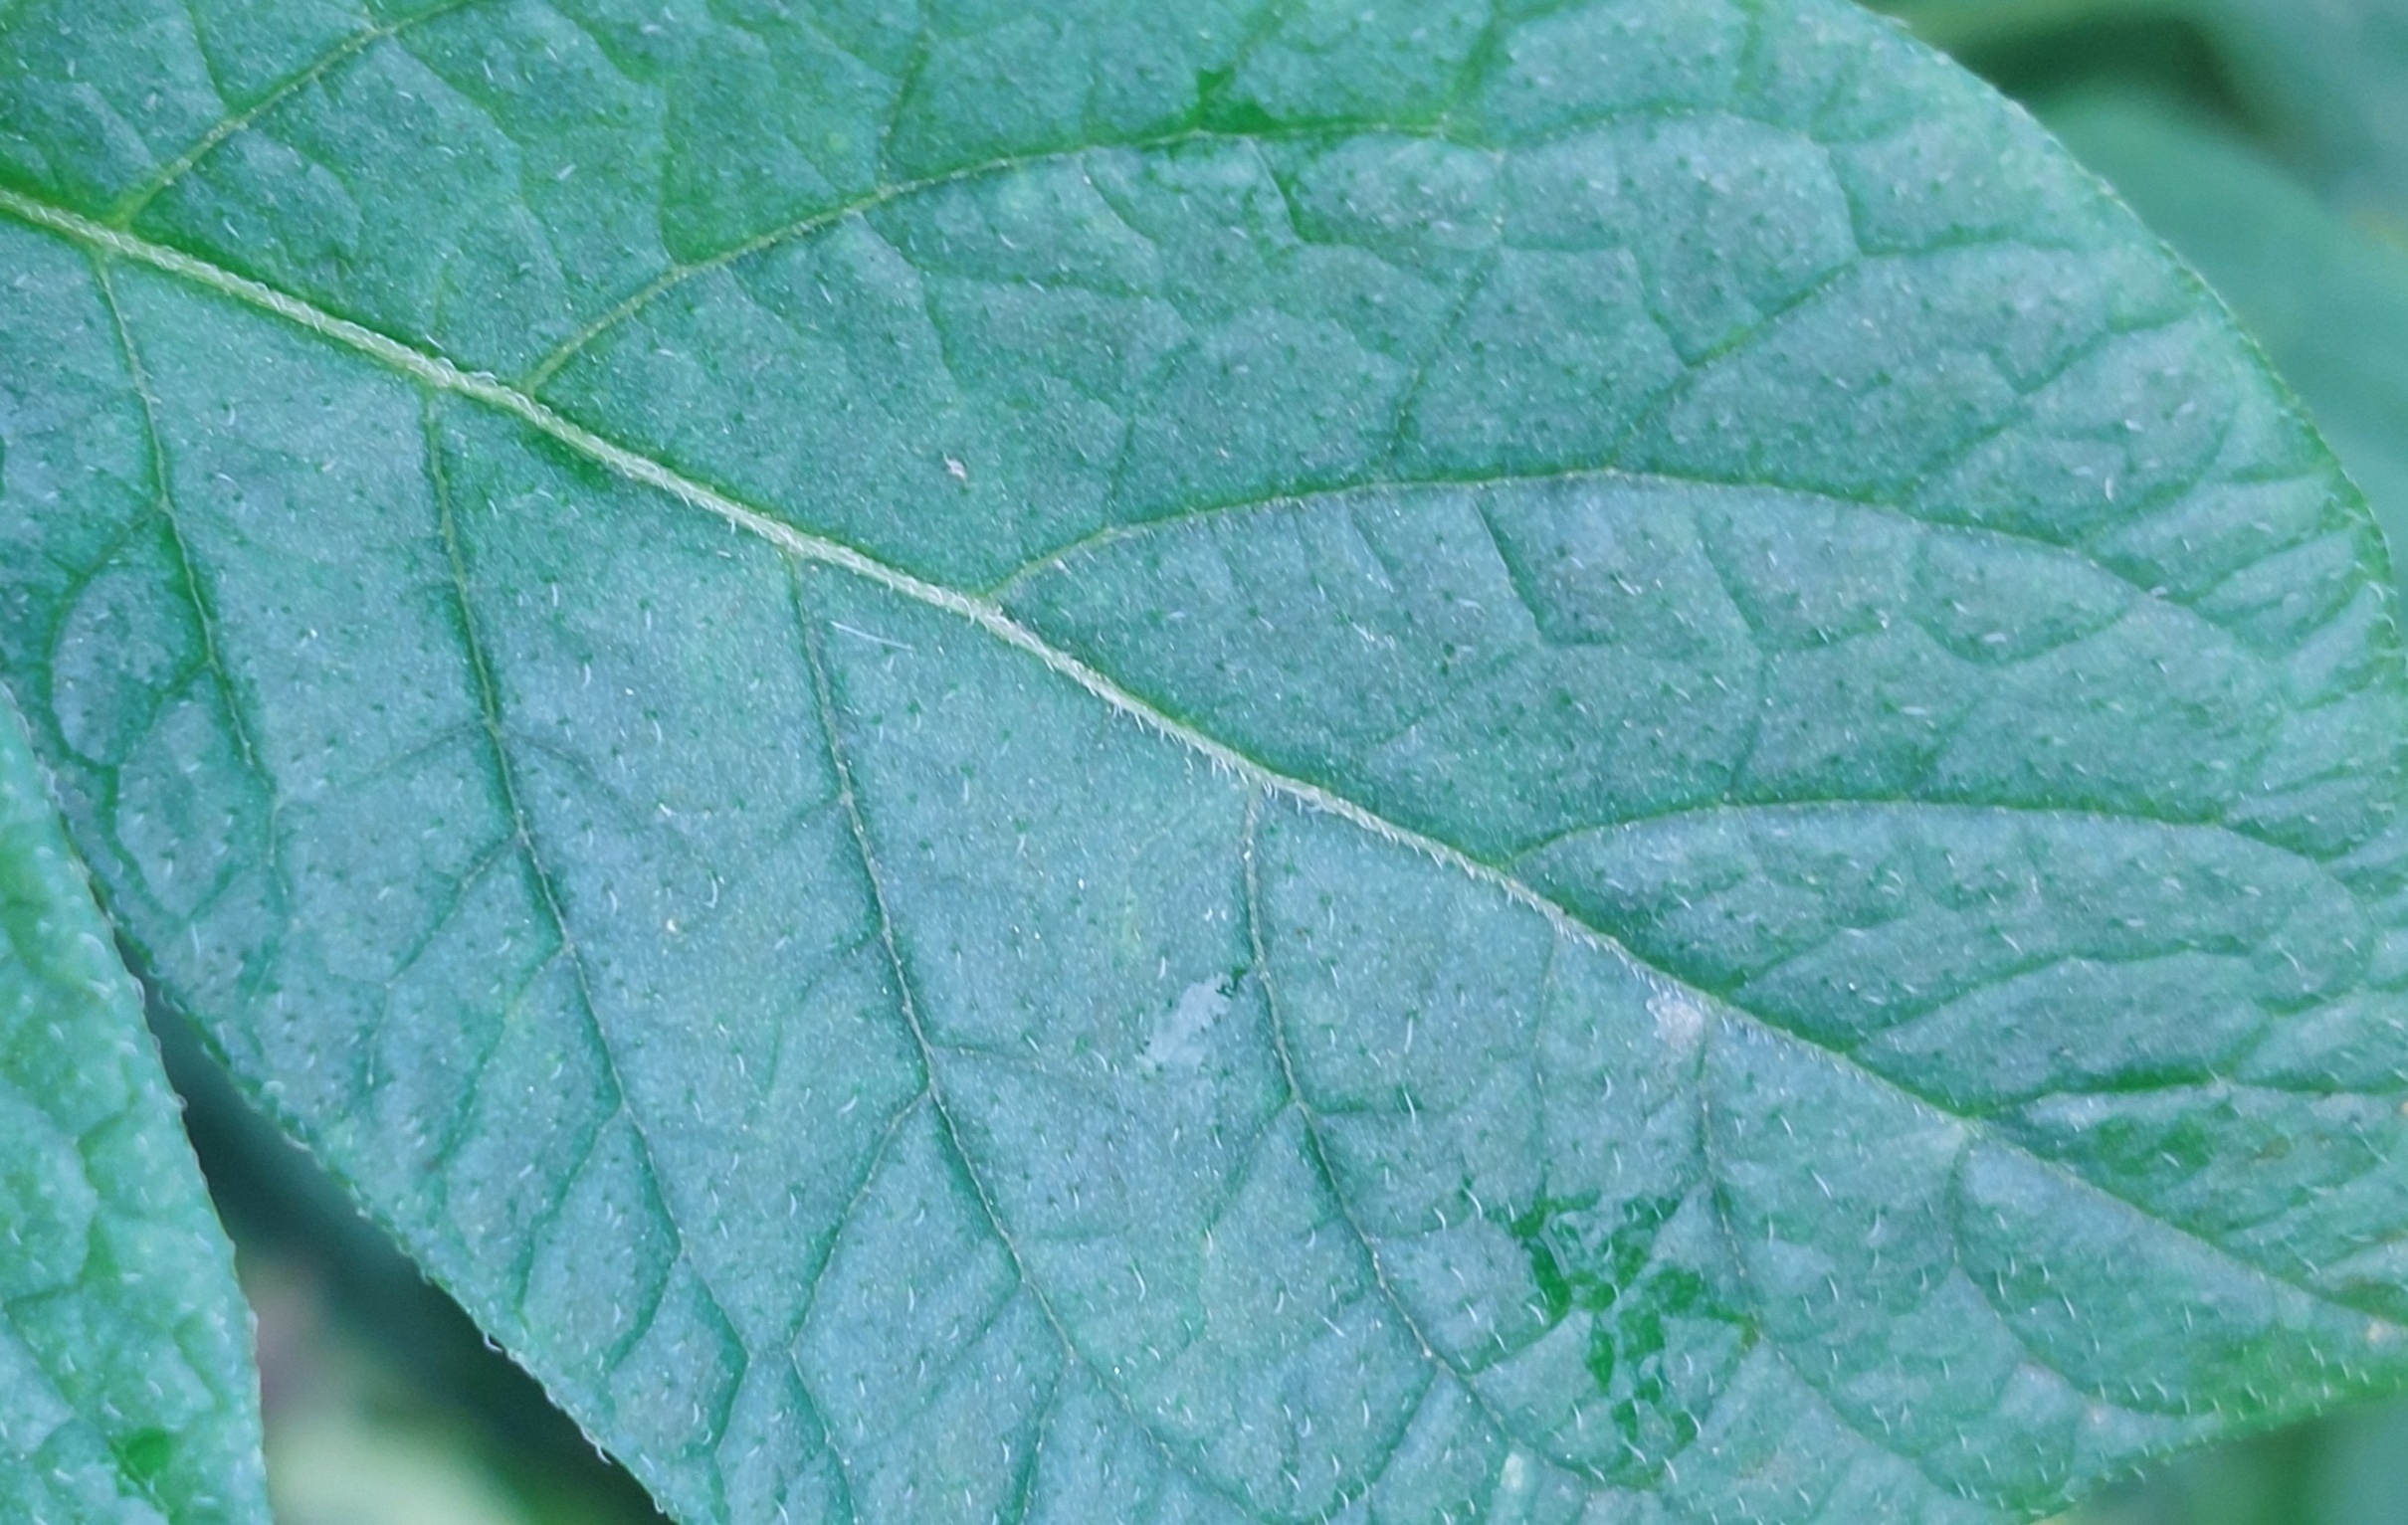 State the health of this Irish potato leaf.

healthy
